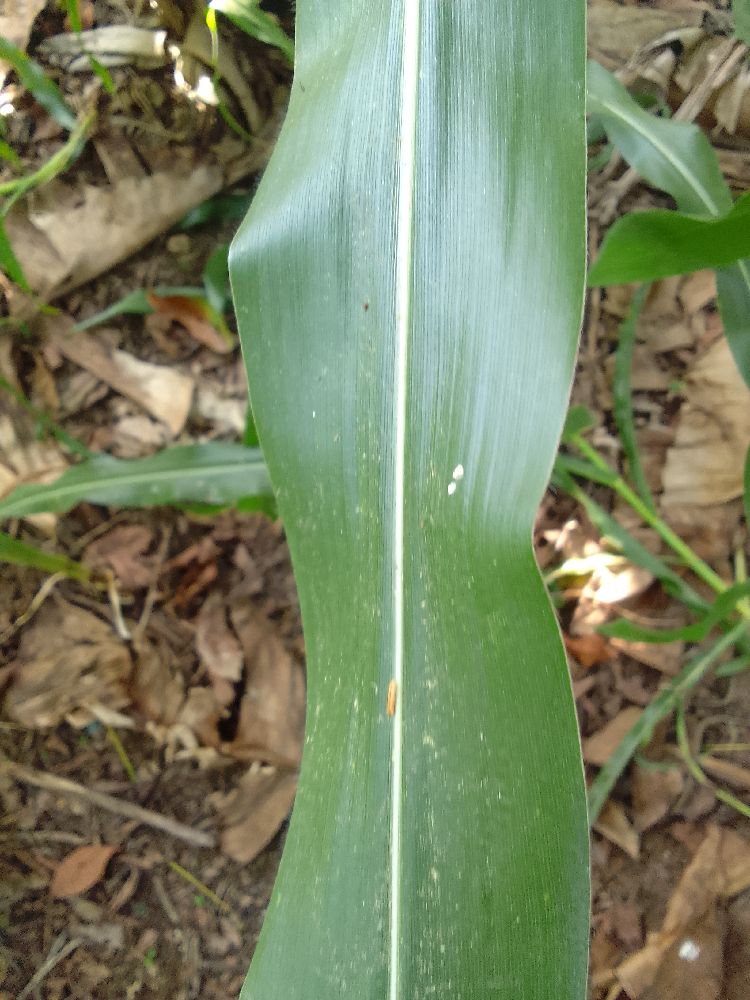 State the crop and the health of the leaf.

maize, healthy
